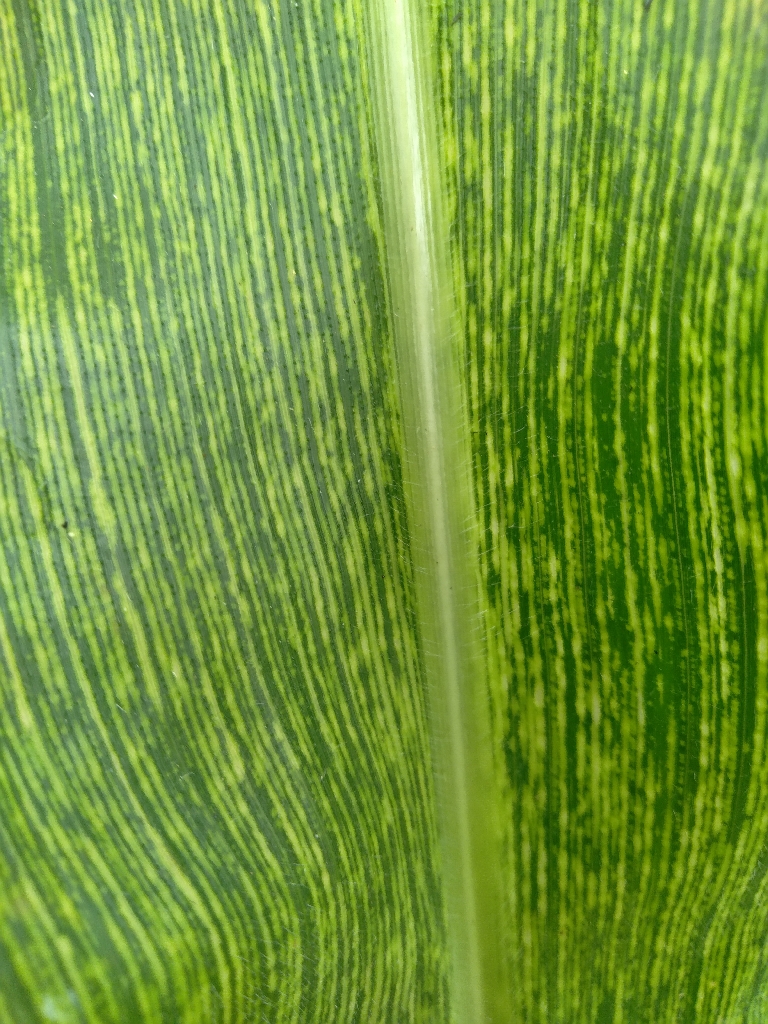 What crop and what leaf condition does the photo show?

maize, maize streak virus
